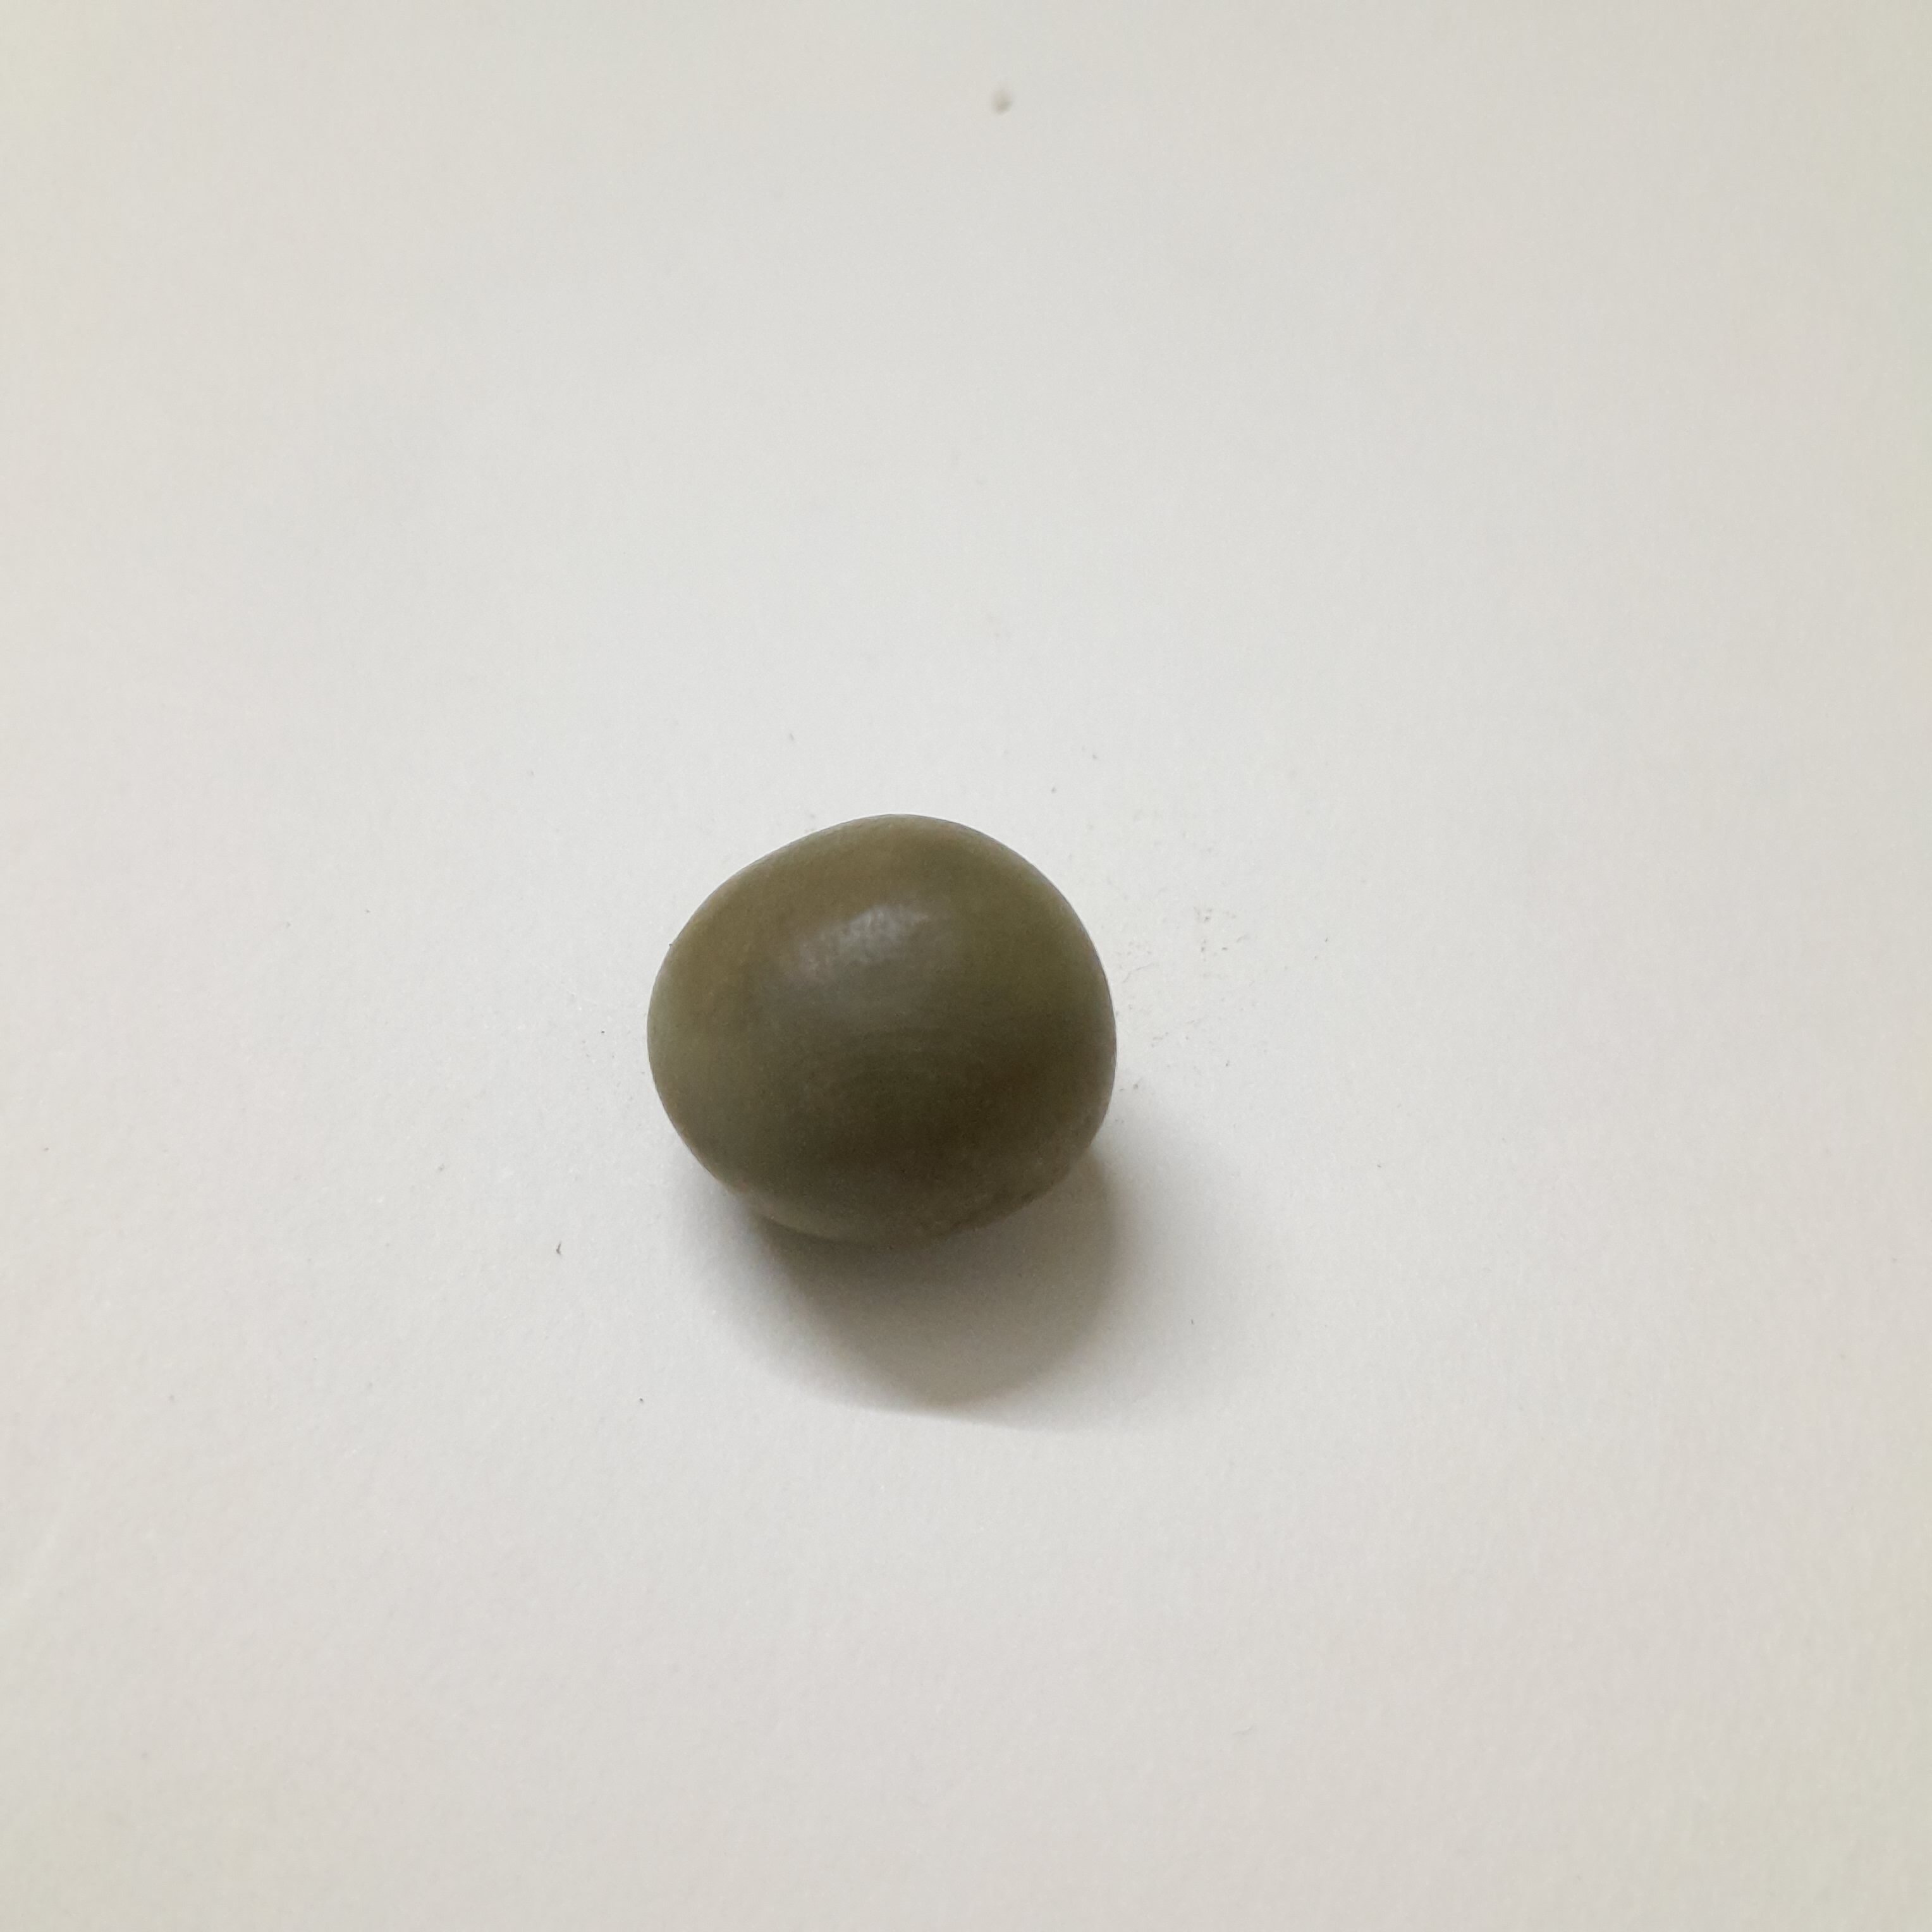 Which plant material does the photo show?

sagargota
